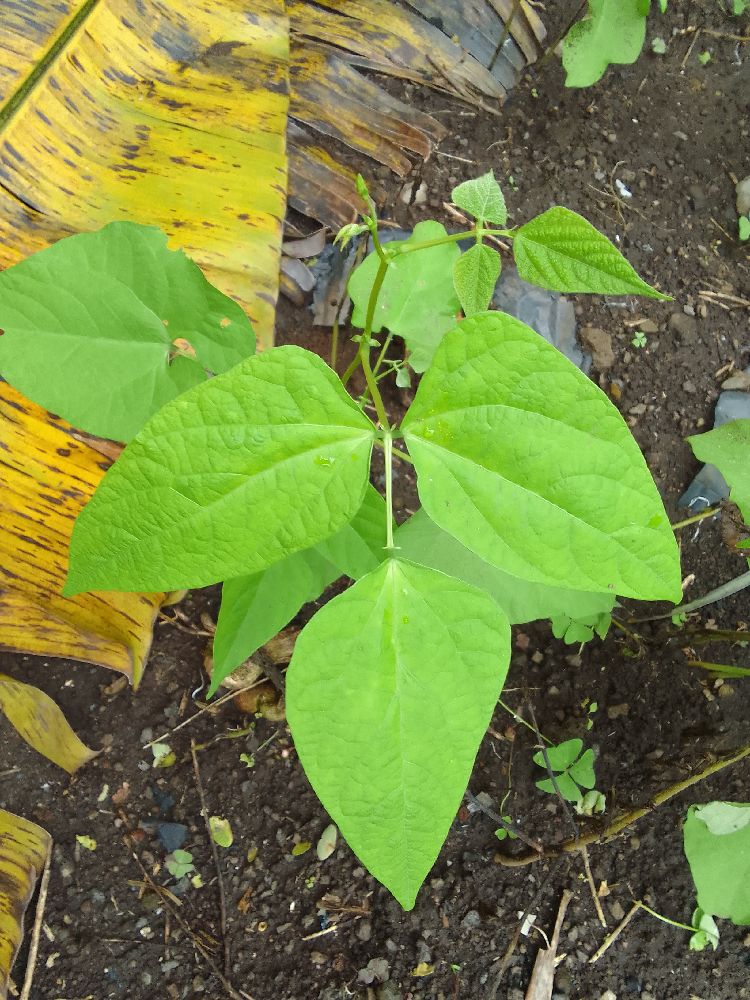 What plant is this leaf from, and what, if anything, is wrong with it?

common bean, healthy
